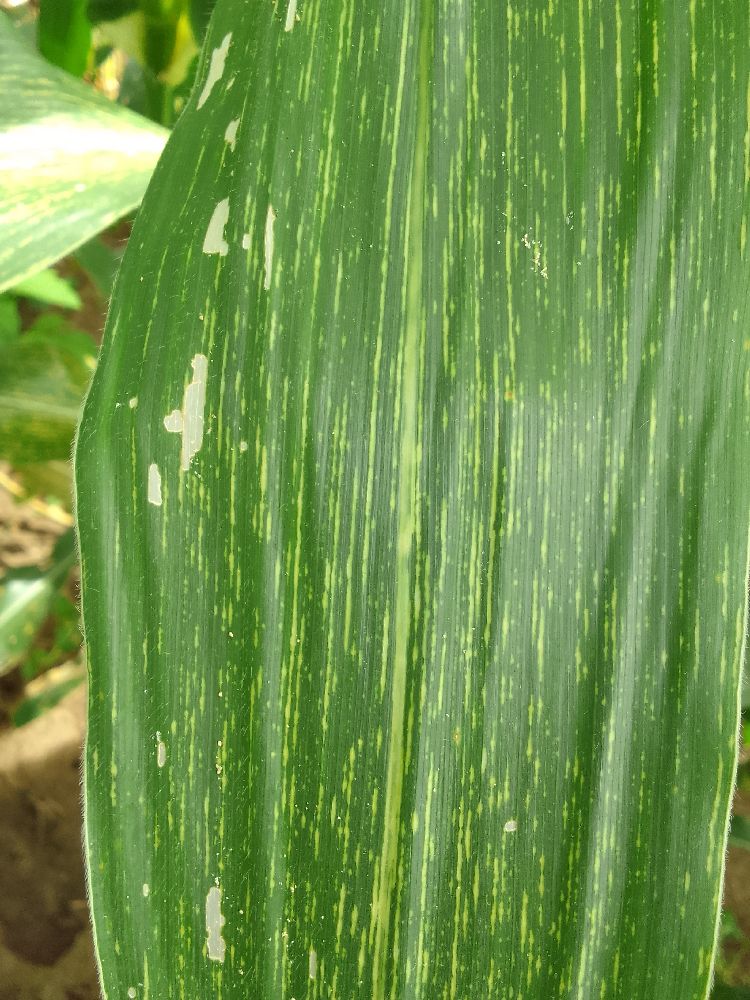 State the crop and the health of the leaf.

maize, maize streak virus
